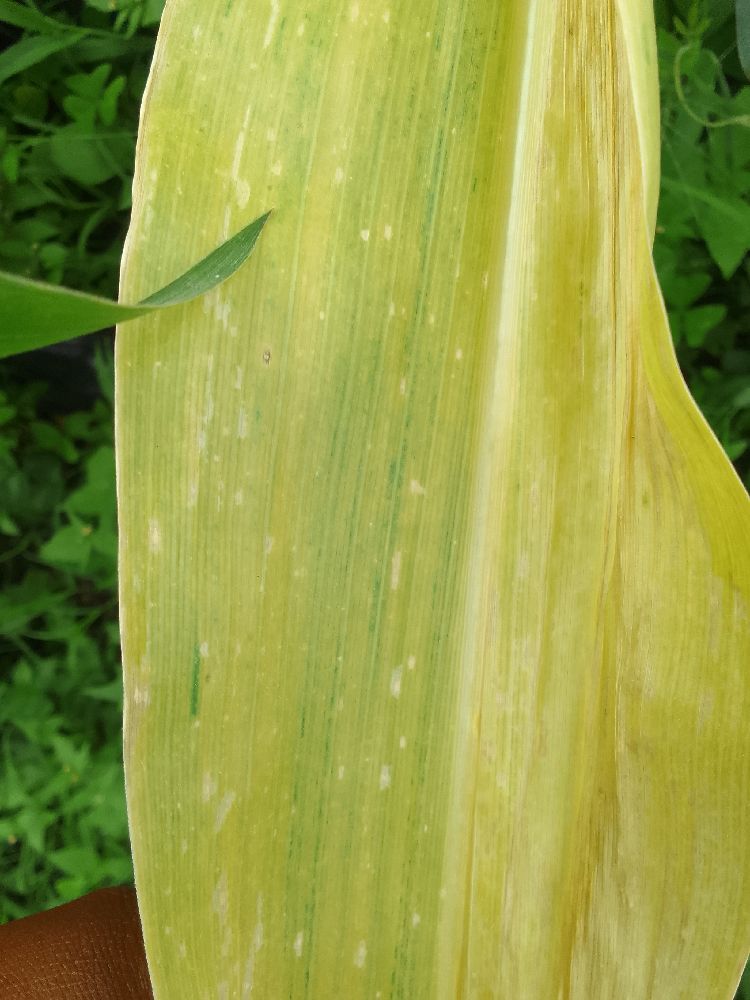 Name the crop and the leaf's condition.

maize, maize lethal necrosis
